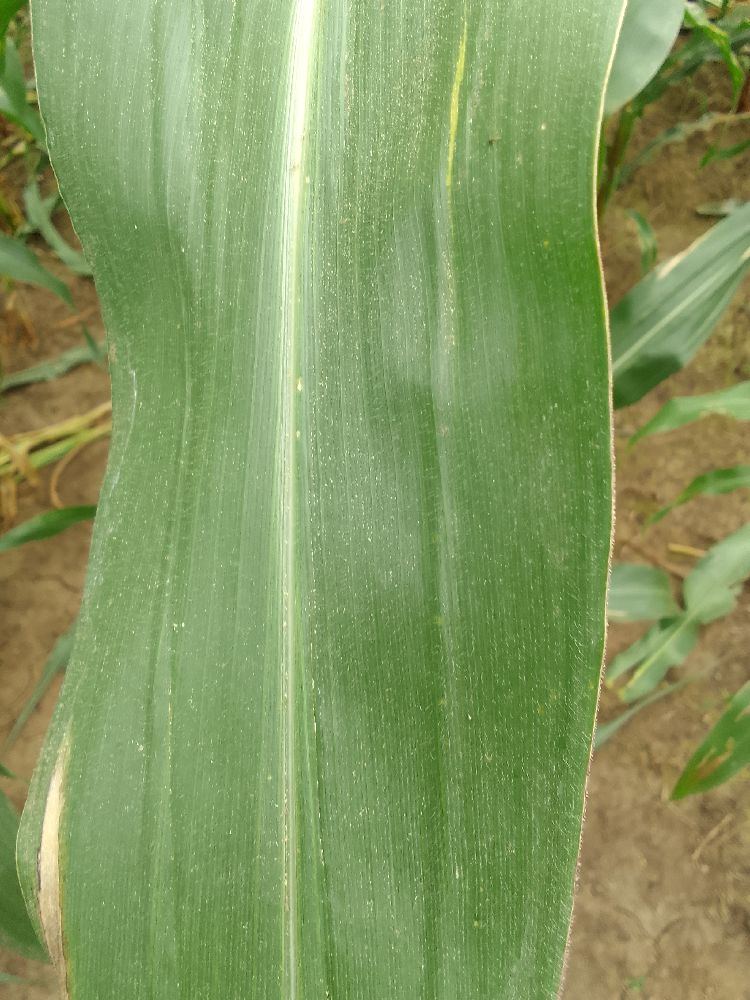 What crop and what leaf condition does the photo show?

maize, healthy
